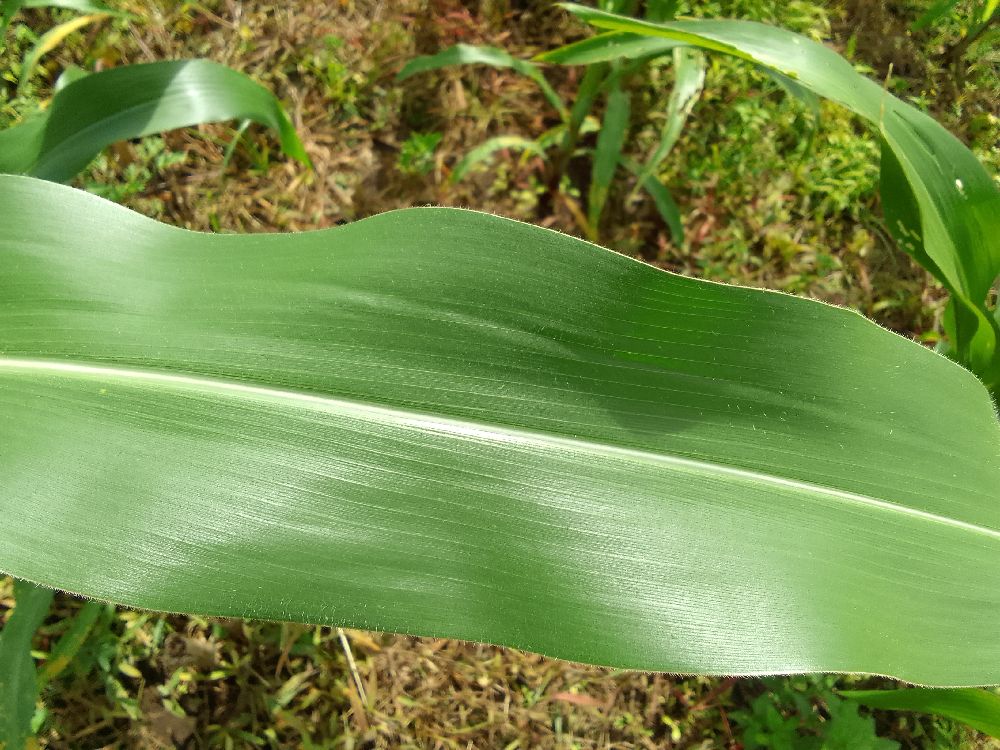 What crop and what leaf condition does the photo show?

maize, healthy
